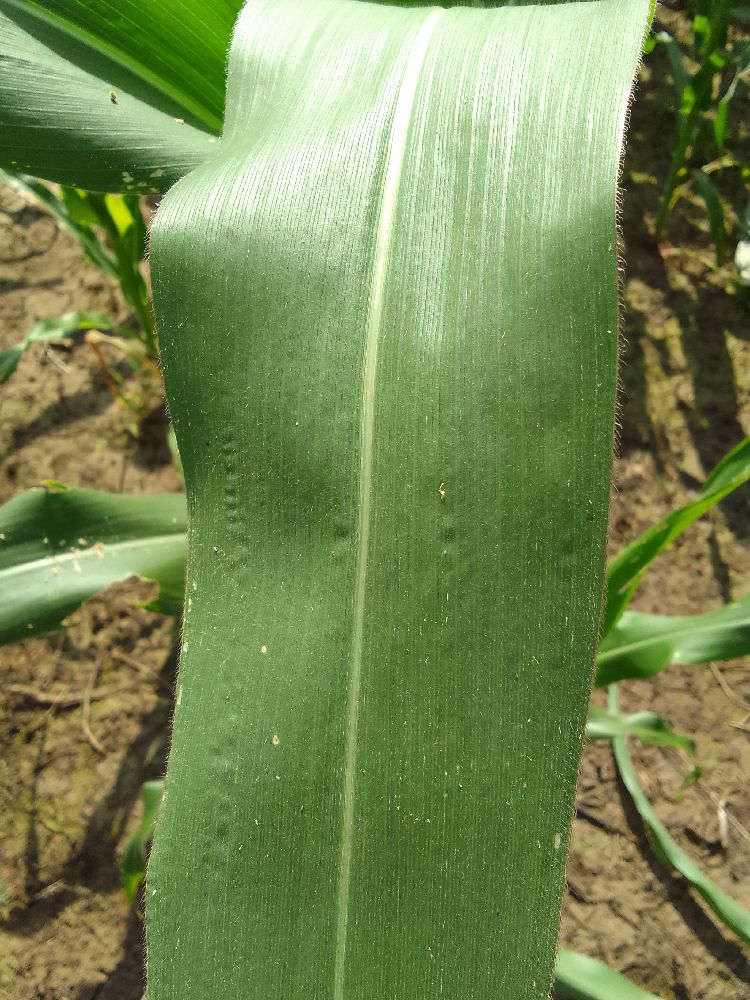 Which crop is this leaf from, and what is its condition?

maize, healthy
